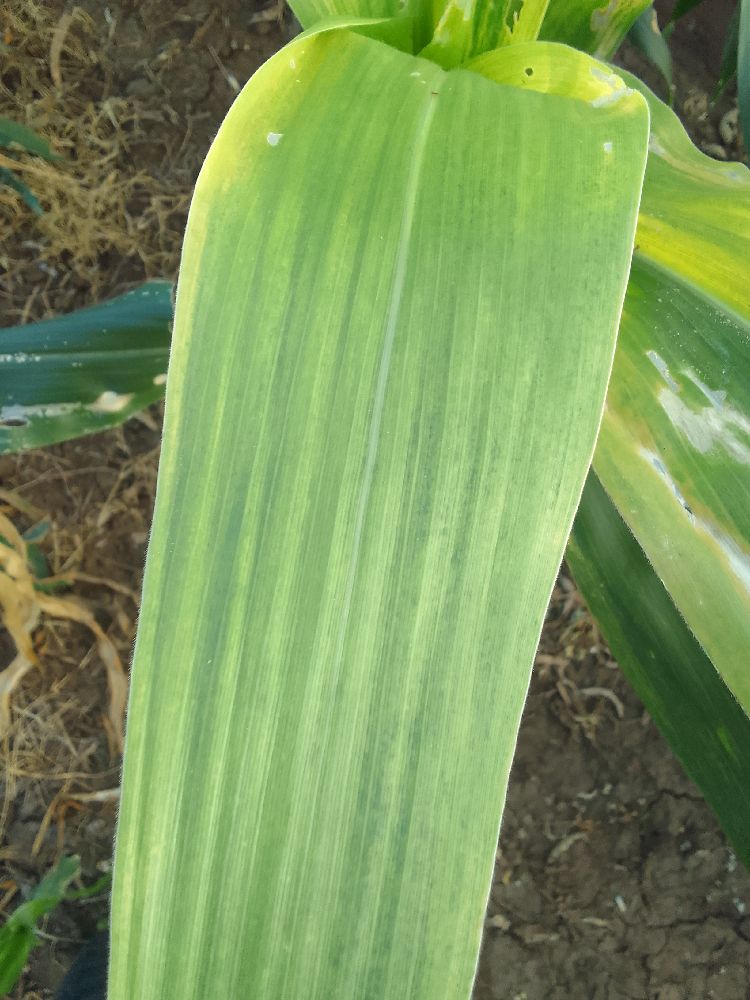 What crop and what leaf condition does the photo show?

maize, maize lethal necrosis
